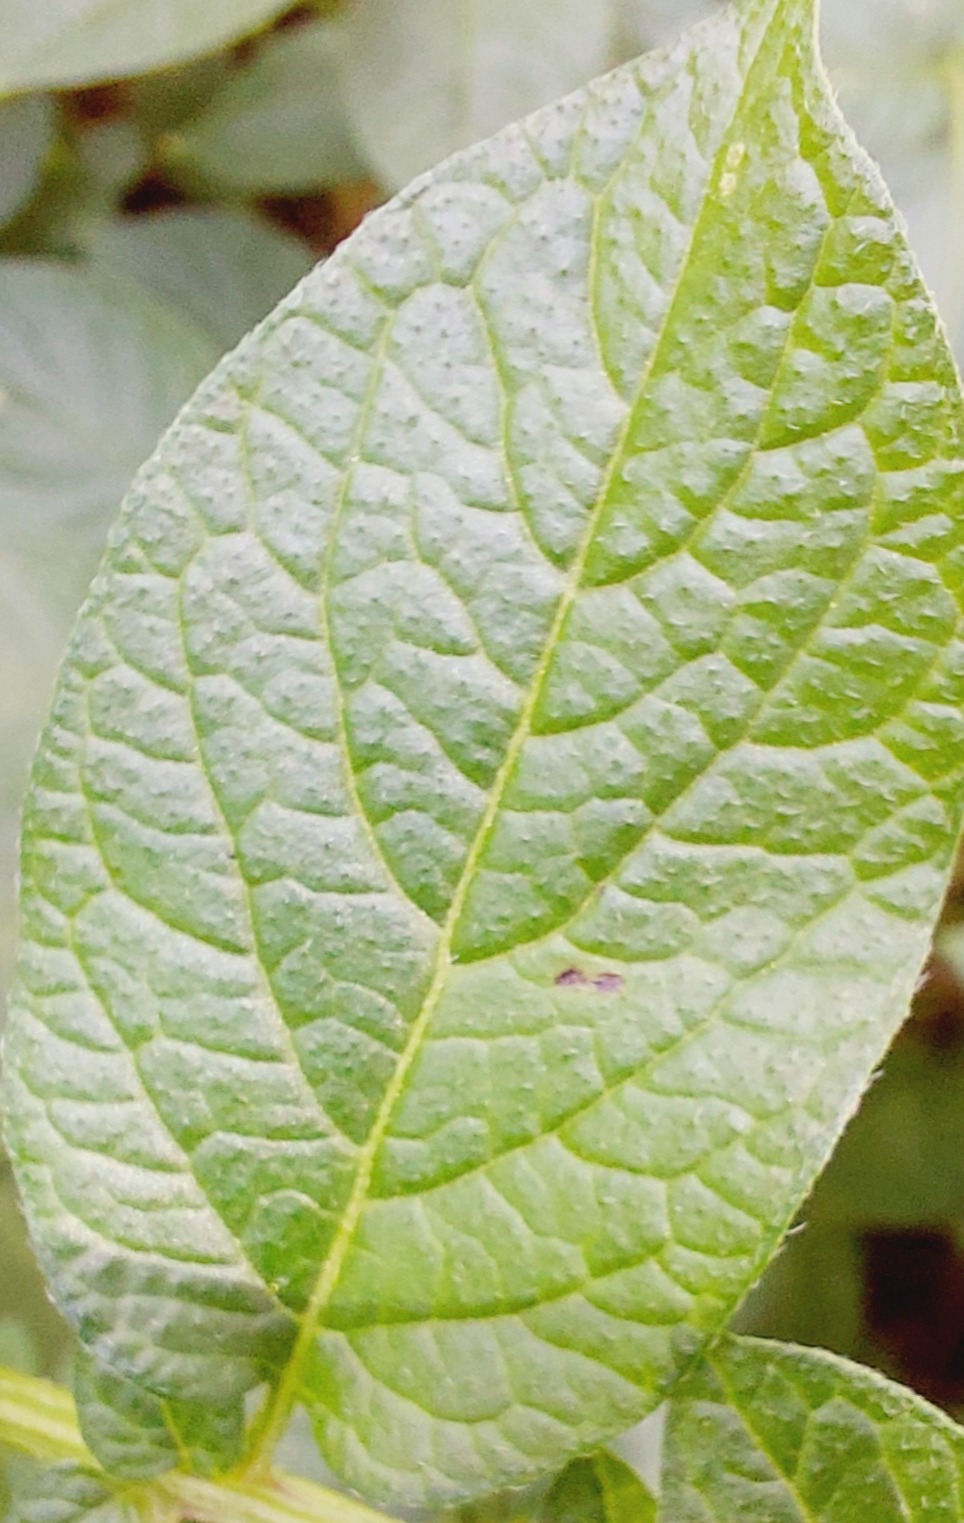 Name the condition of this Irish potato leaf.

healthy
